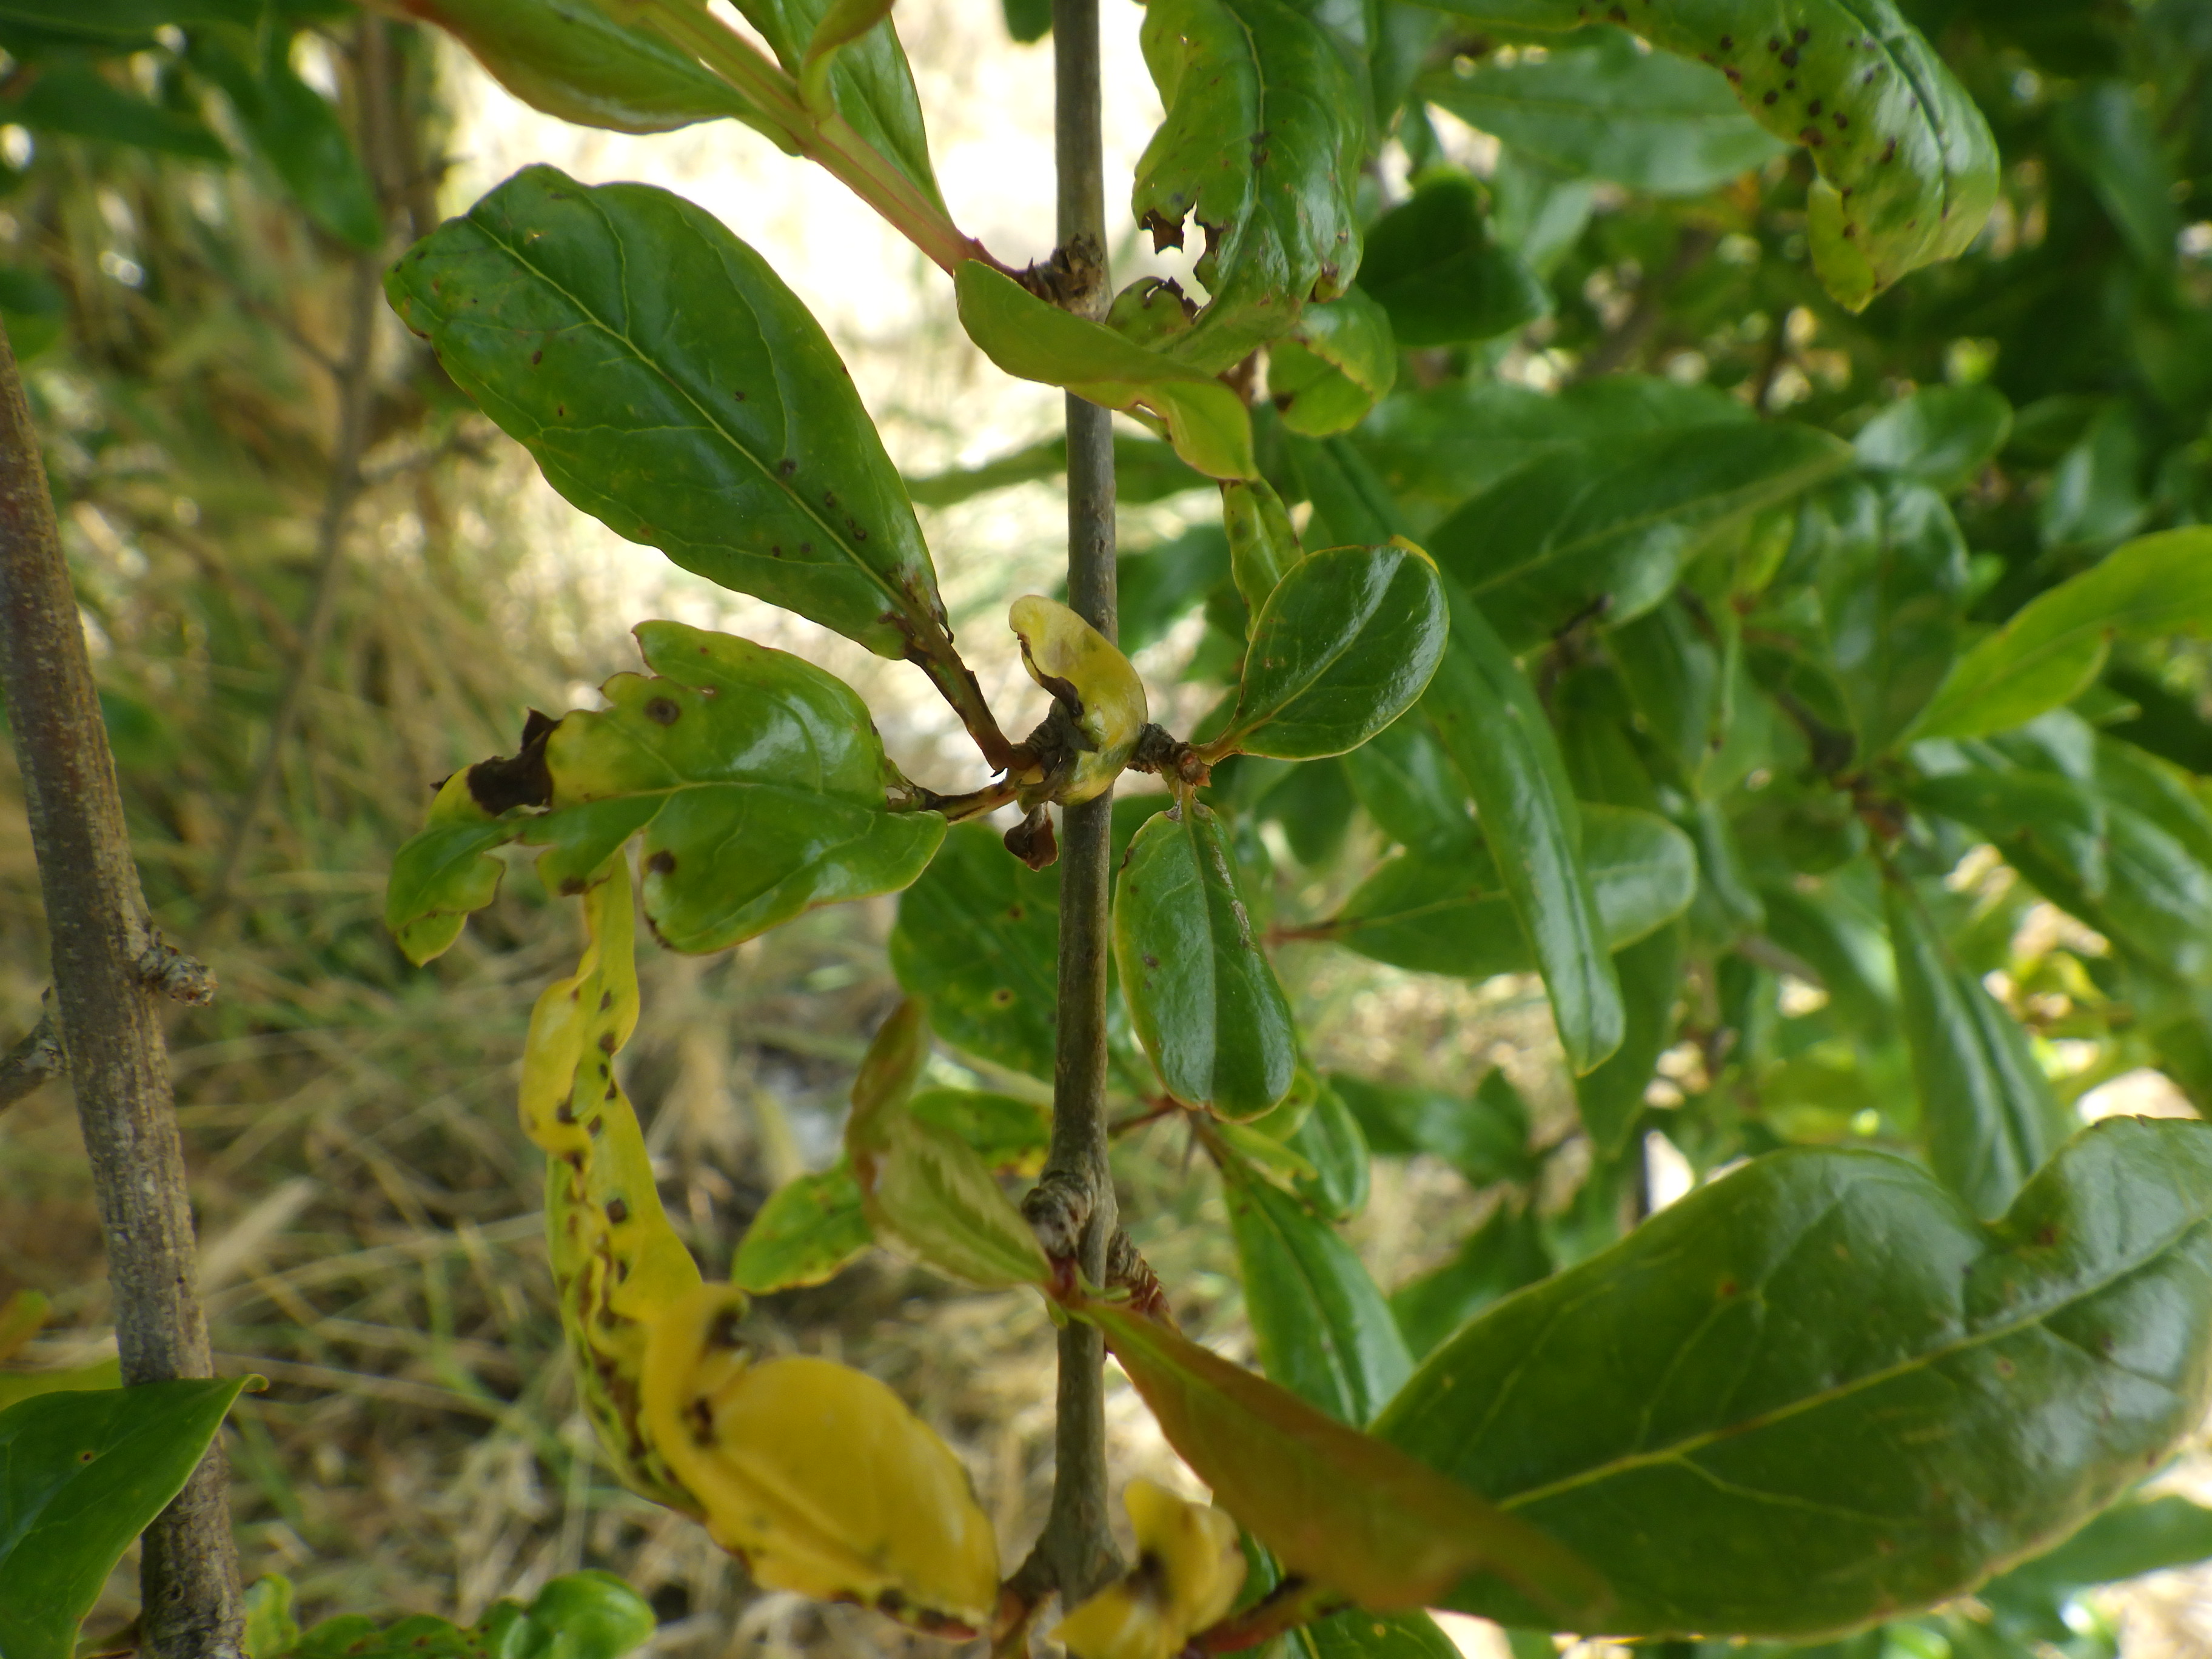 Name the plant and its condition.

pomegranate, aphids, coniella granati
